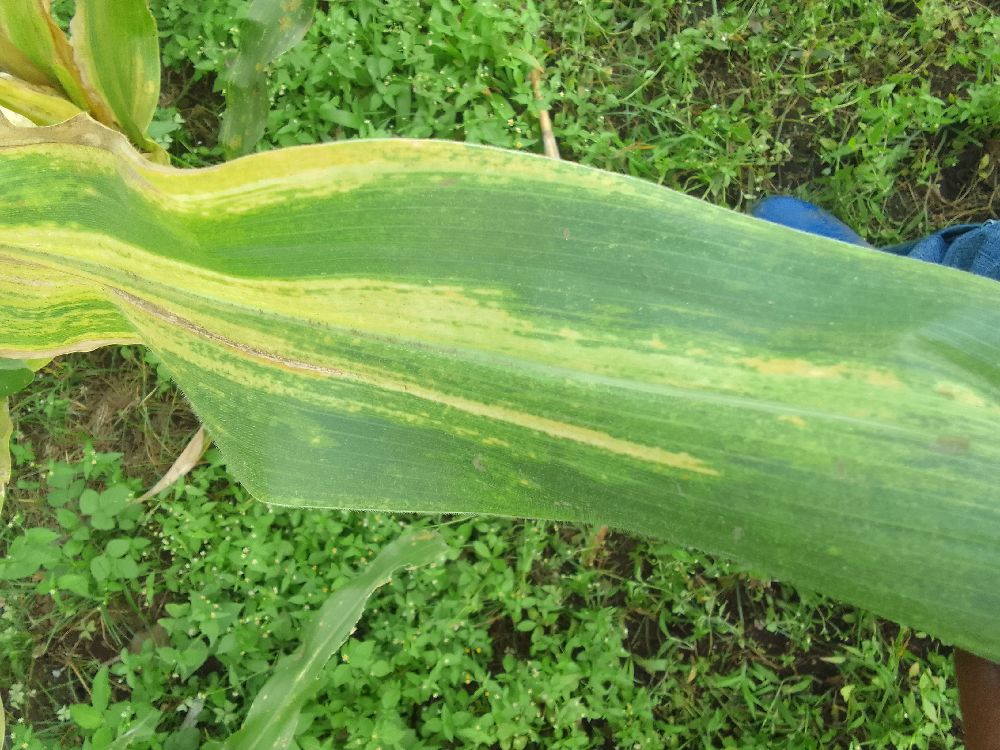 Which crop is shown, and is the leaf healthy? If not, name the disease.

maize, maize lethal necrosis
